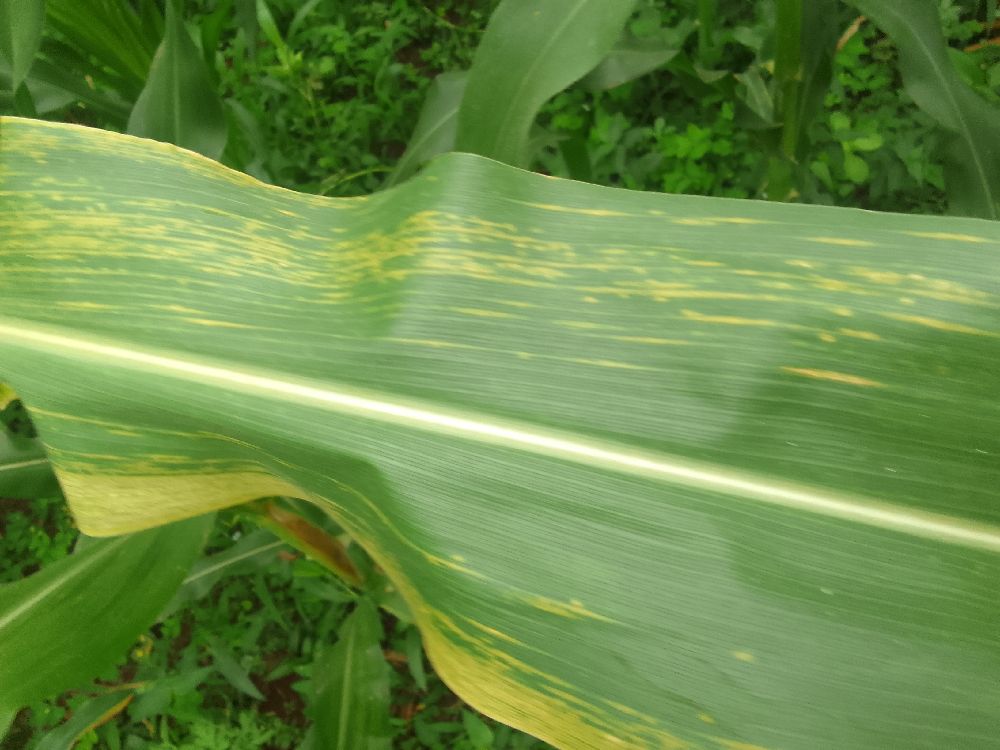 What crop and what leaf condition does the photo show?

maize, maize lethal necrosis
